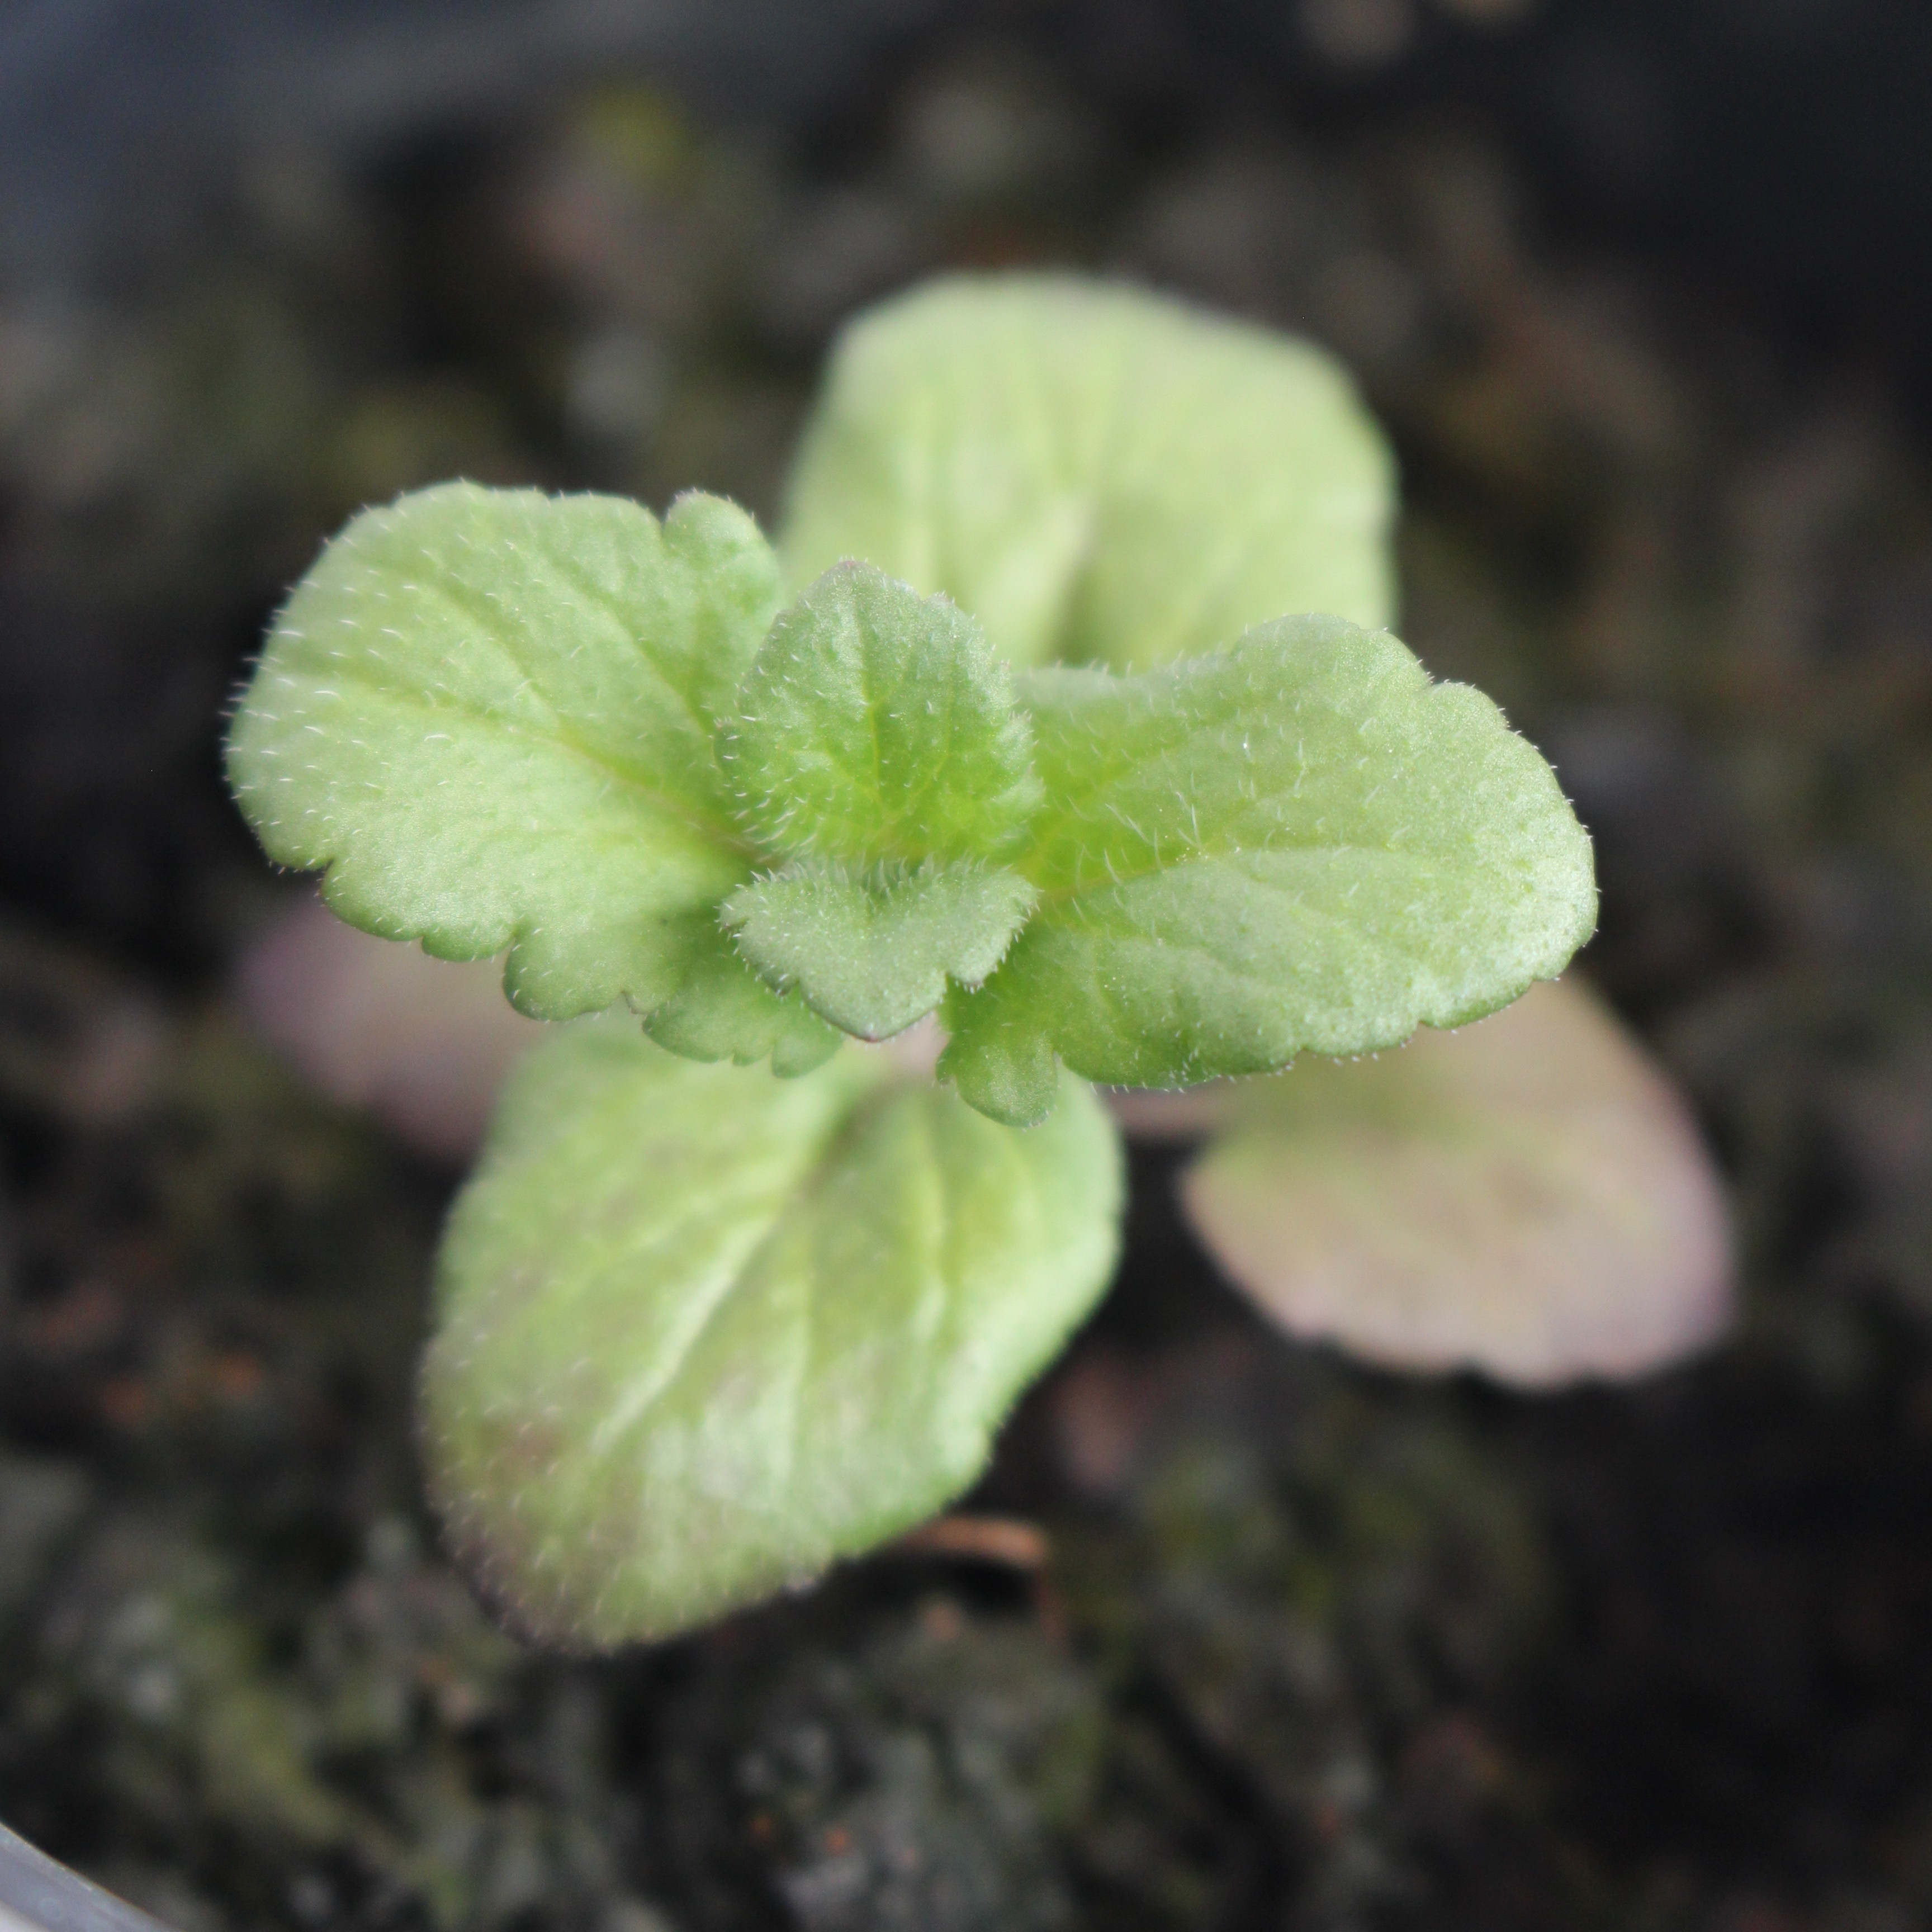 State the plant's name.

Veronica persica
